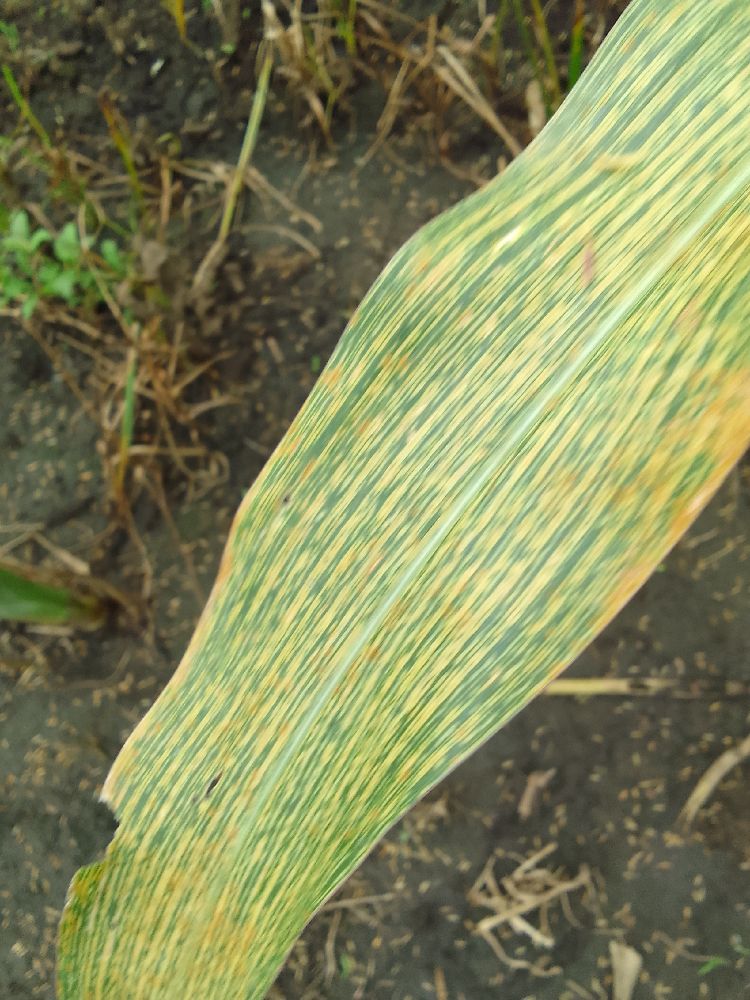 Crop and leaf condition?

maize, maize streak virus
